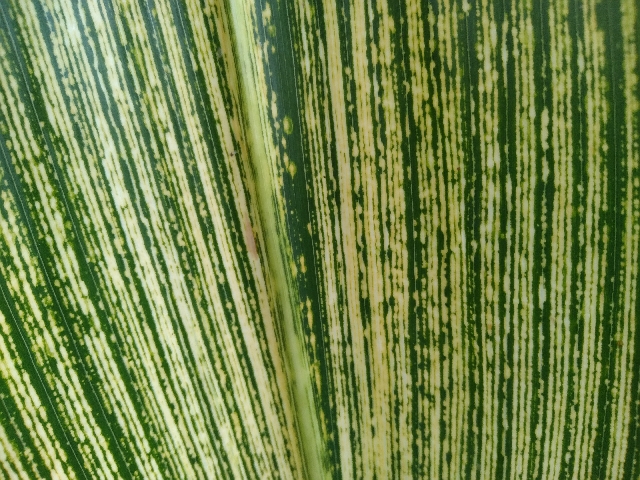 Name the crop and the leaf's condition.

maize, maize streak virus
